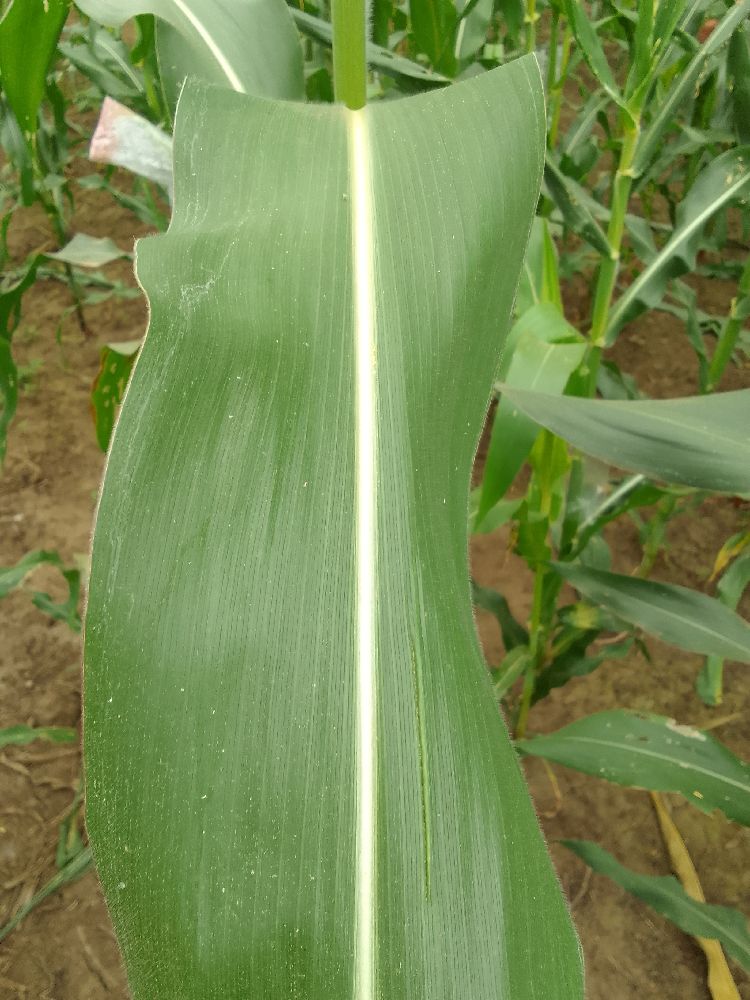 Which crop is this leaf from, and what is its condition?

maize, healthy
